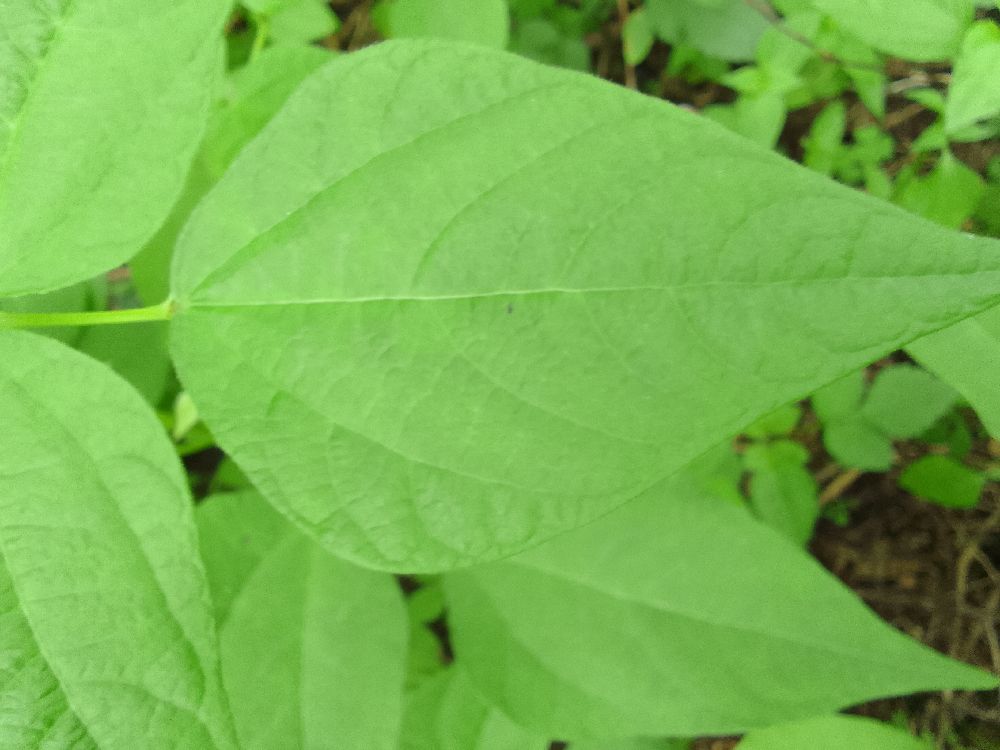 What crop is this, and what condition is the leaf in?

common bean, healthy
